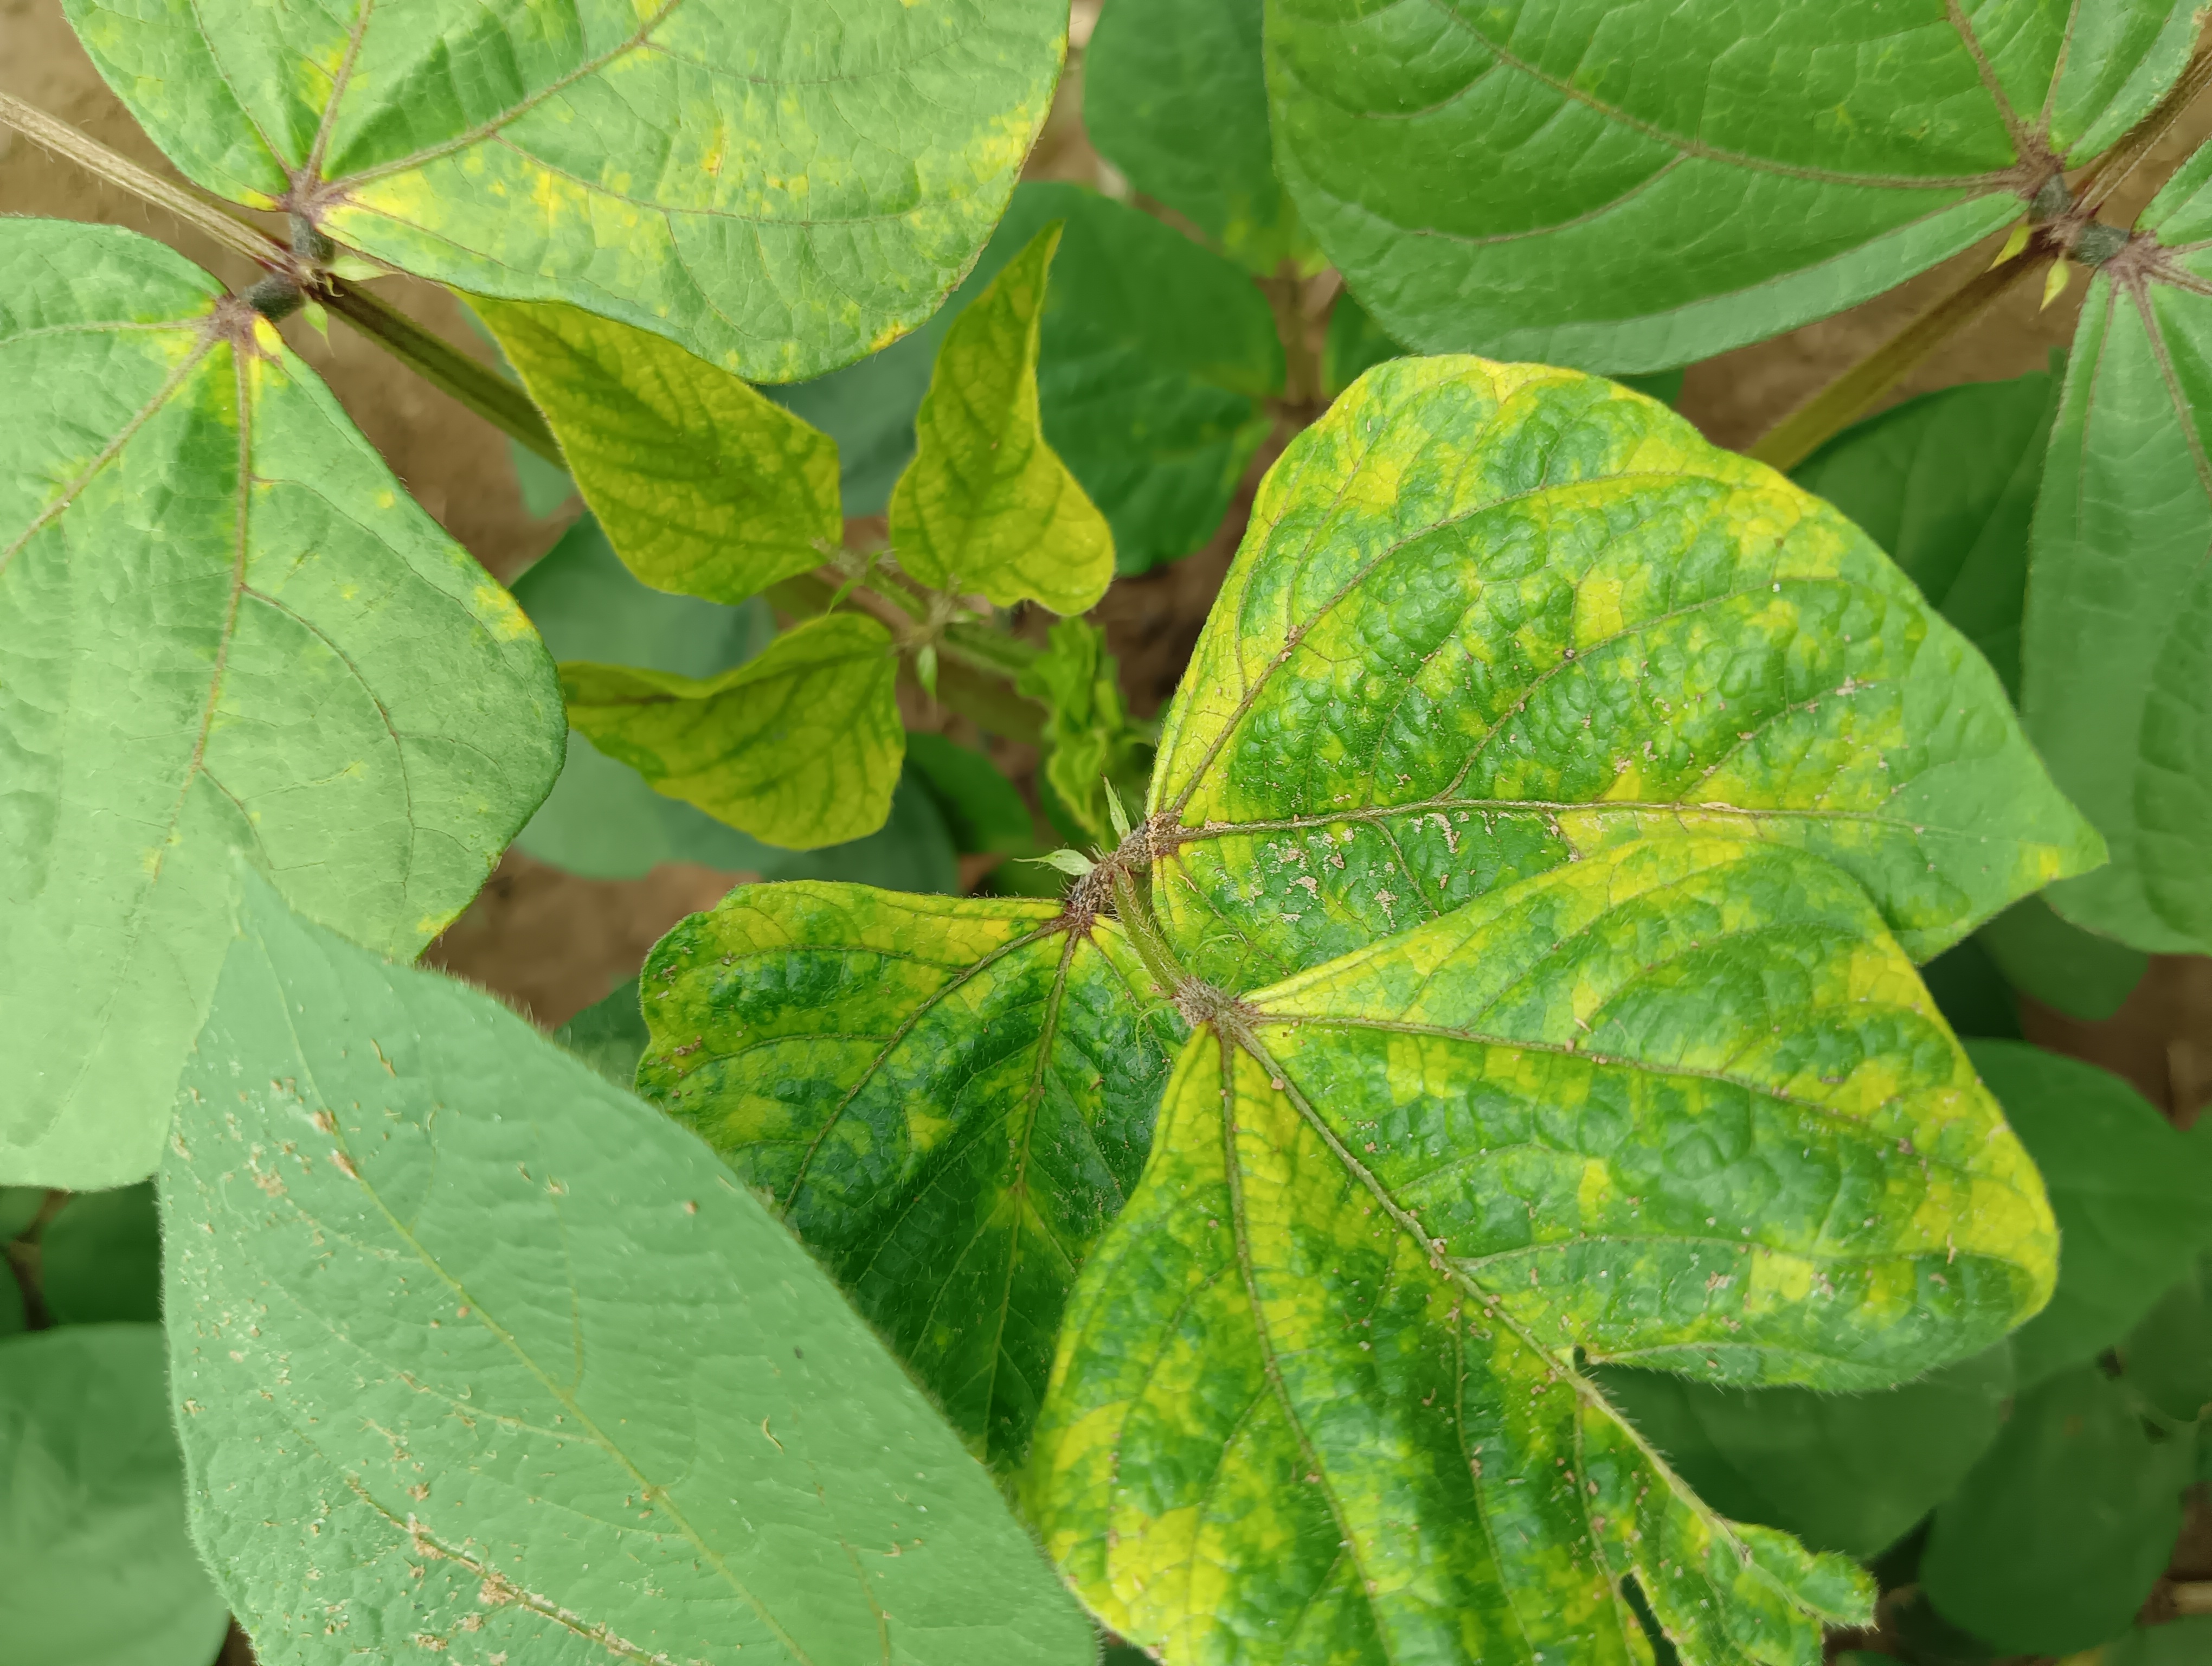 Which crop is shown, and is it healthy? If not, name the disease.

mungbean, yellow mosaic
